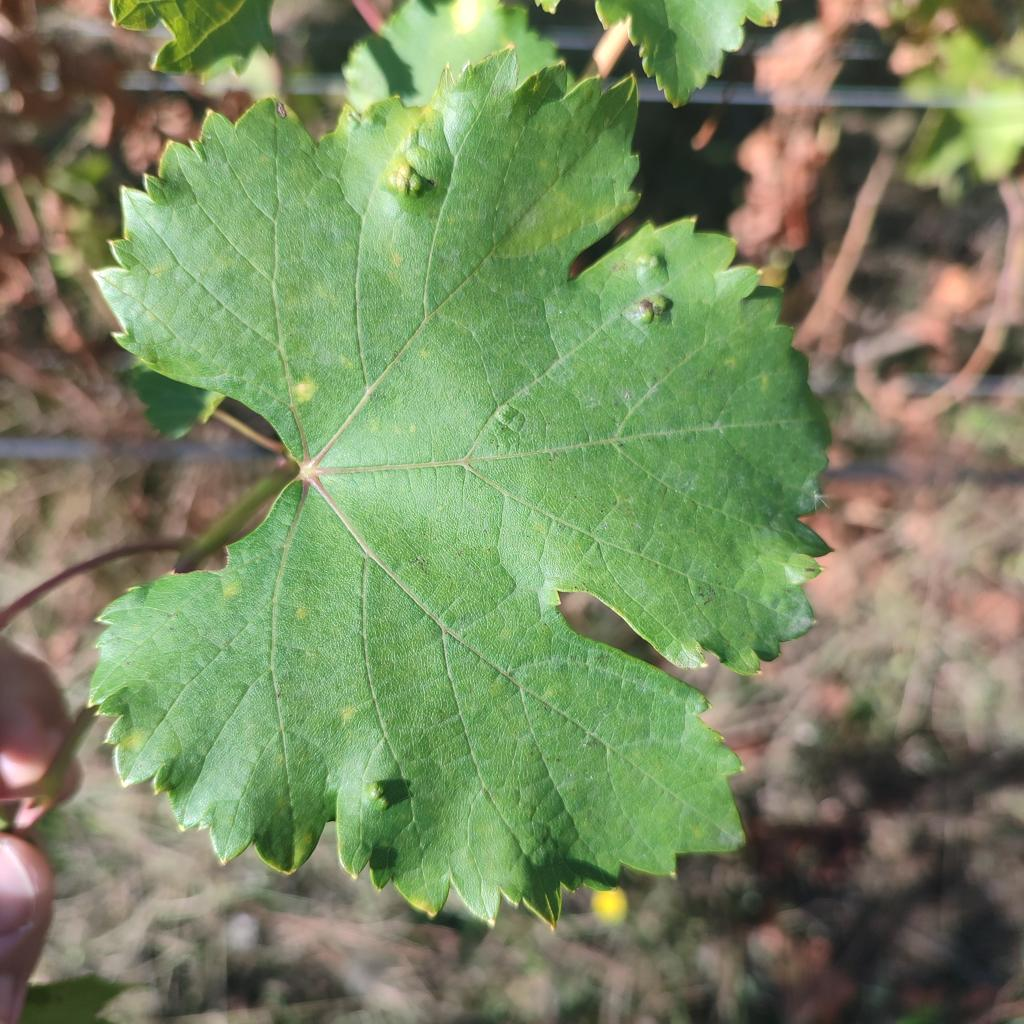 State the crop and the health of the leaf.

grapevine, erineum mite
